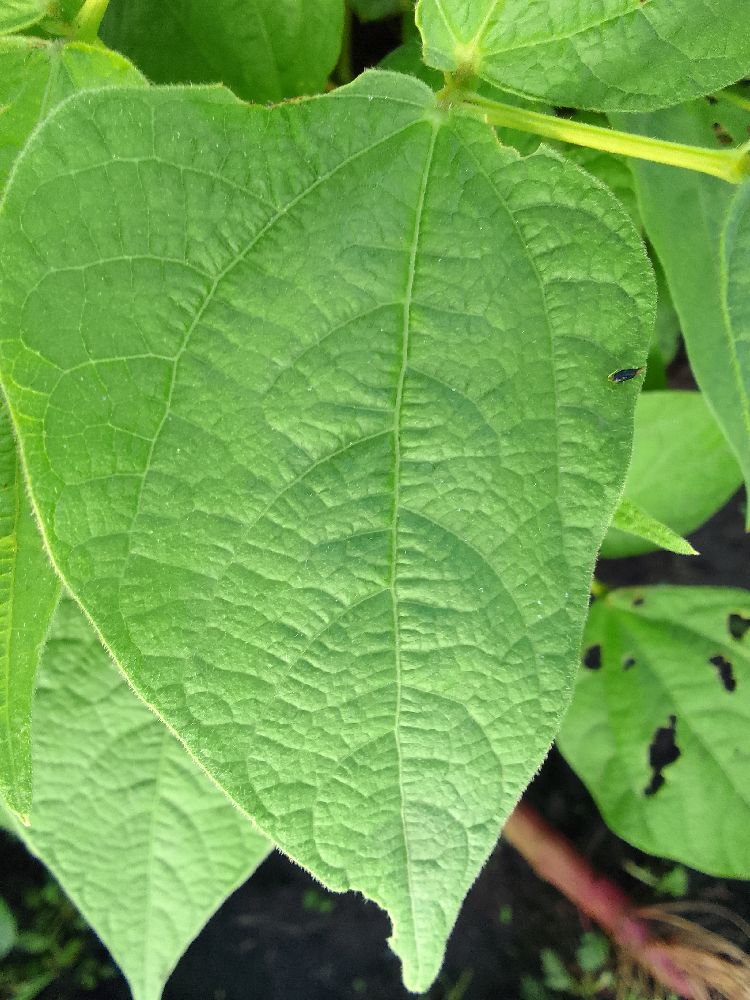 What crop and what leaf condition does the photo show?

common bean, healthy
